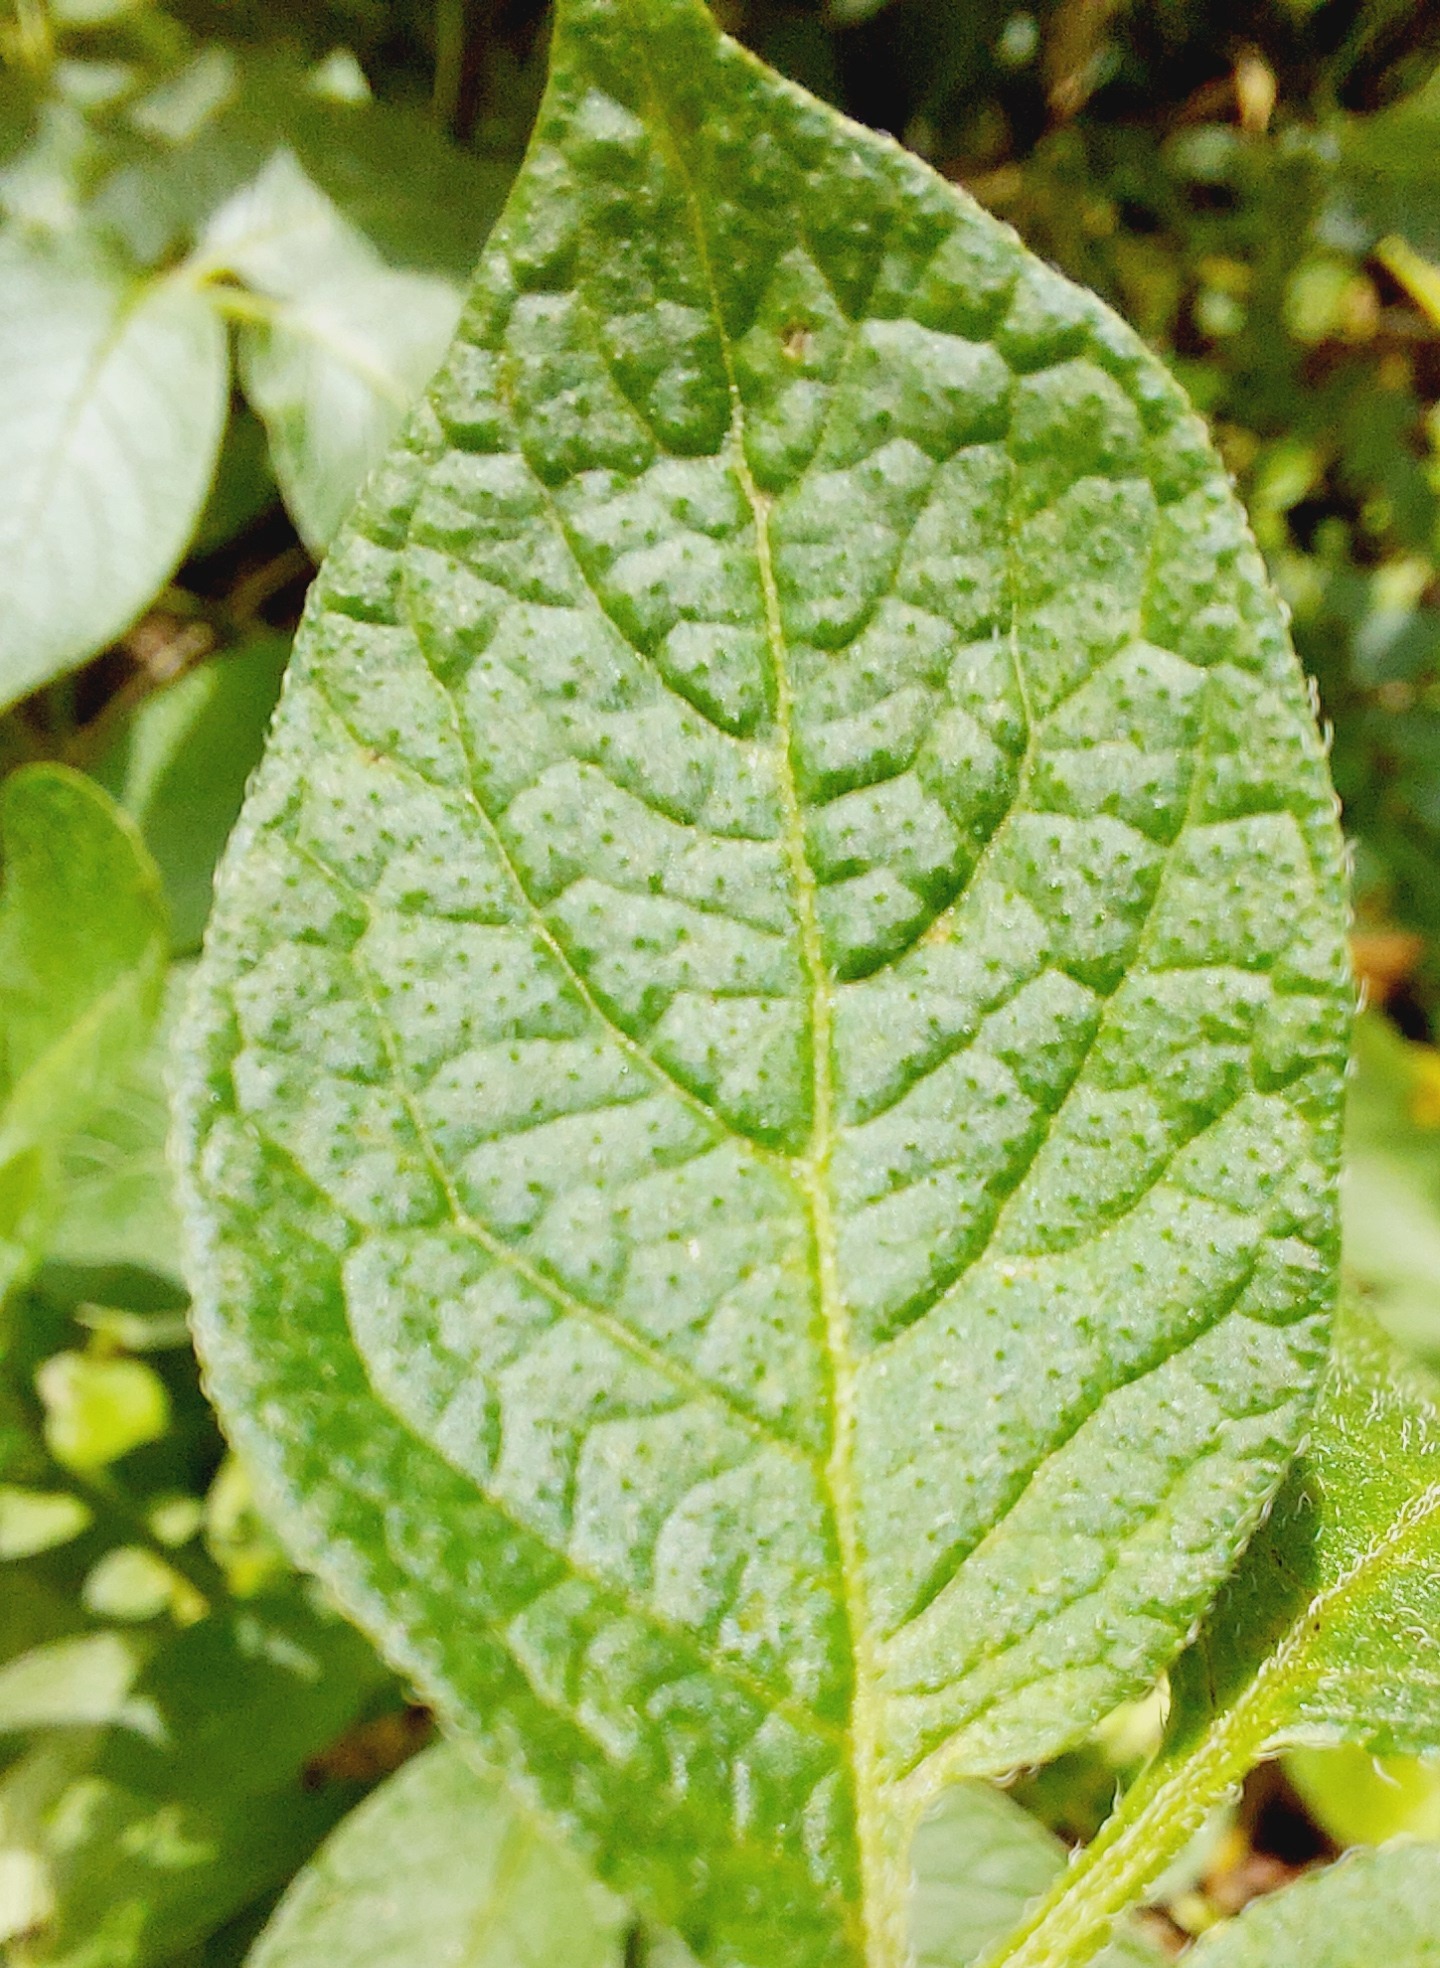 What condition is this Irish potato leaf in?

healthy
